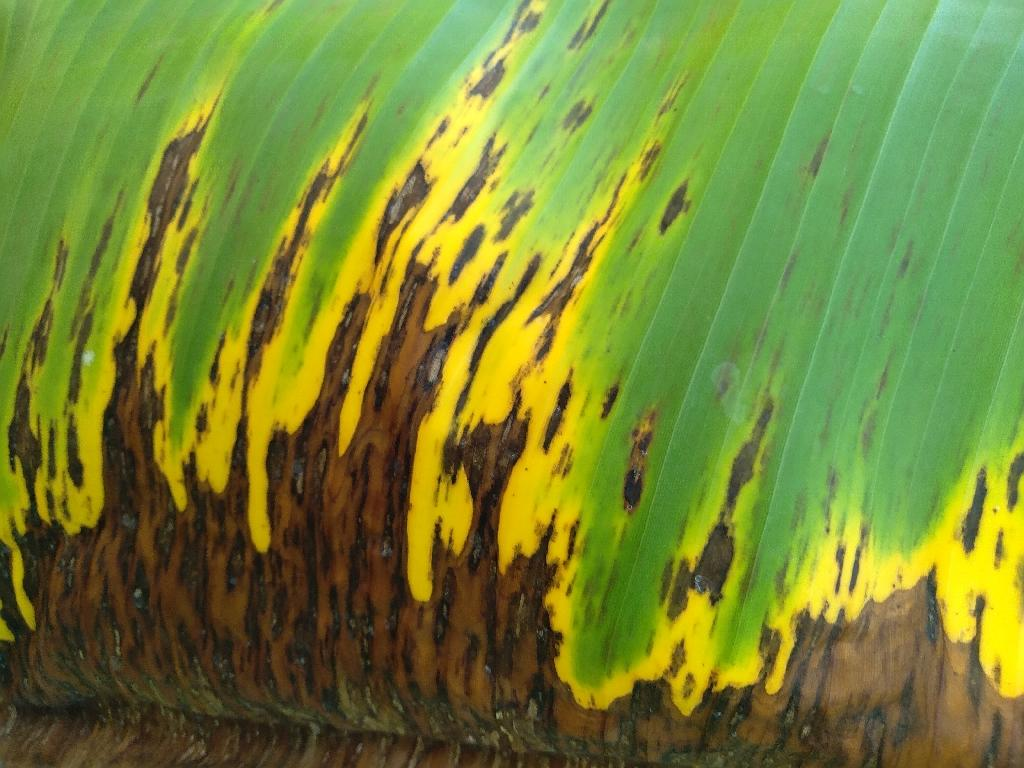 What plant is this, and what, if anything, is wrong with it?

banana, black sigatoka
